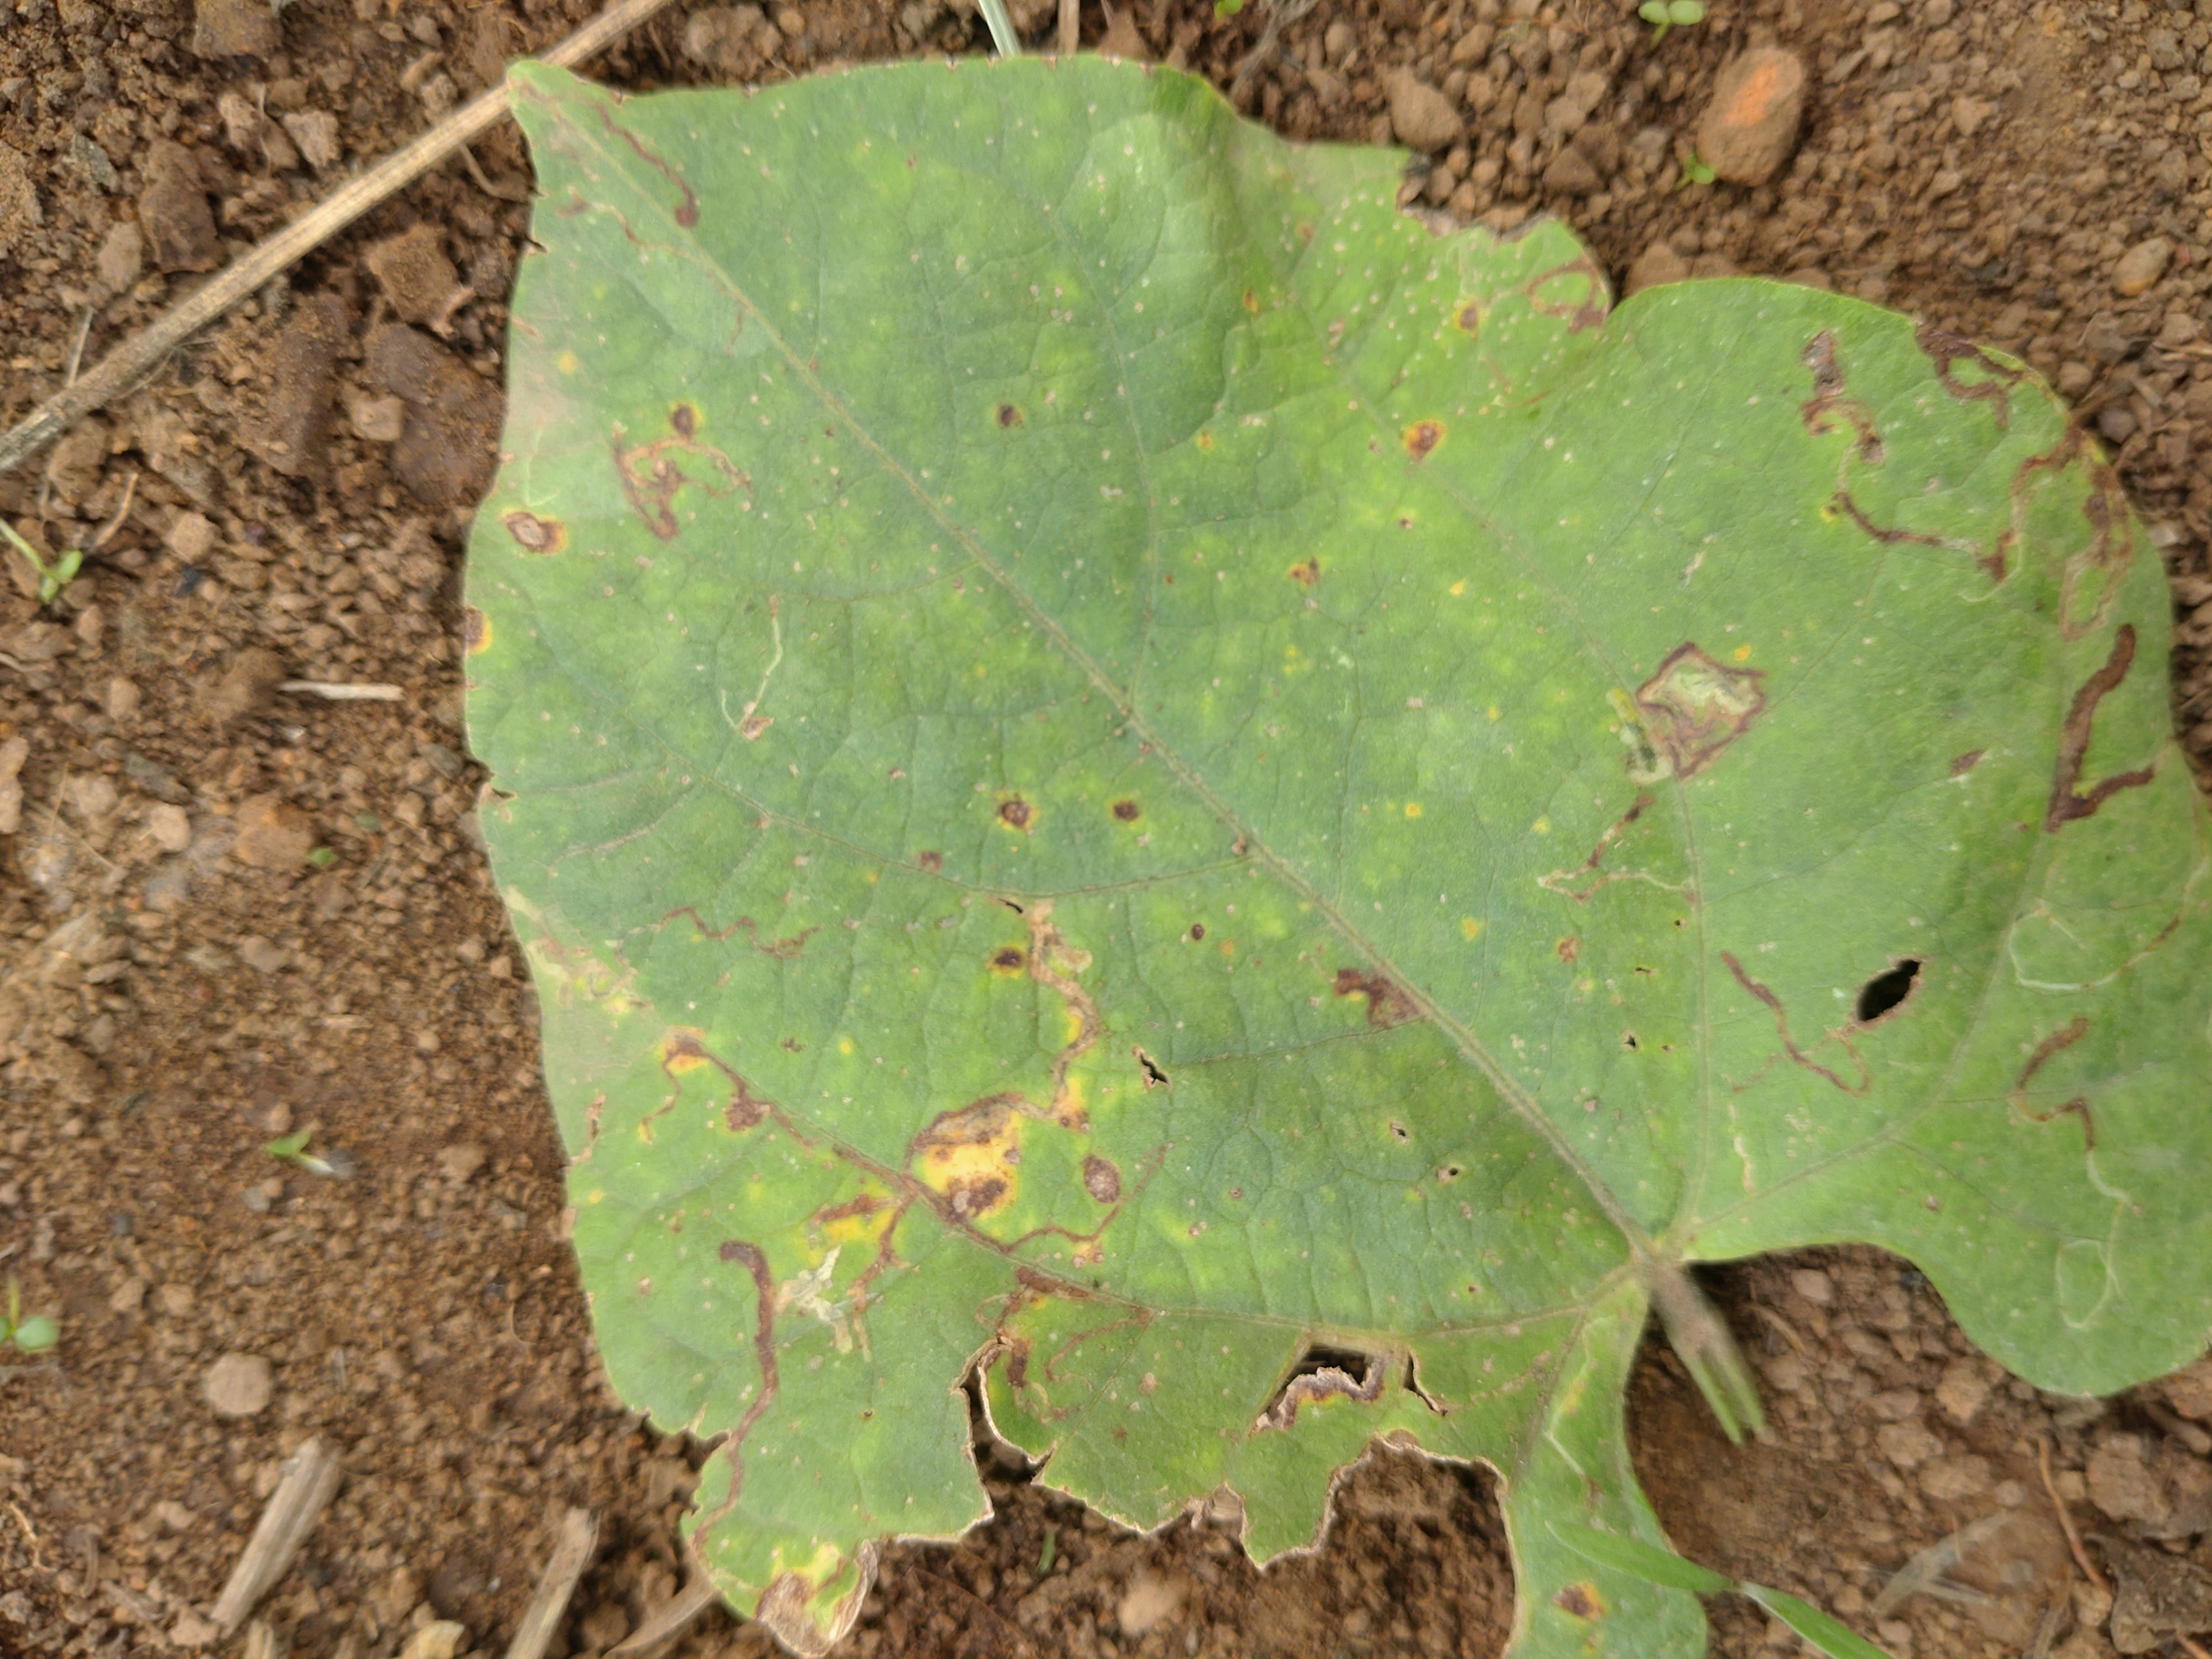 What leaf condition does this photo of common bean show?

rust
